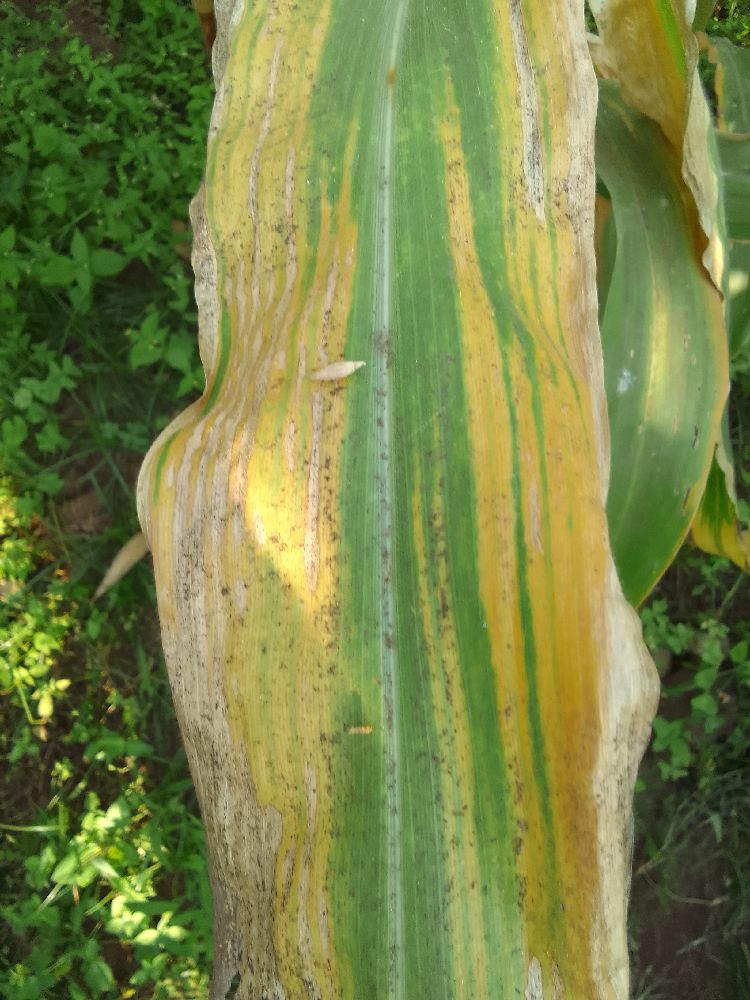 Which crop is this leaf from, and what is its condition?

maize, maize lethal necrosis
